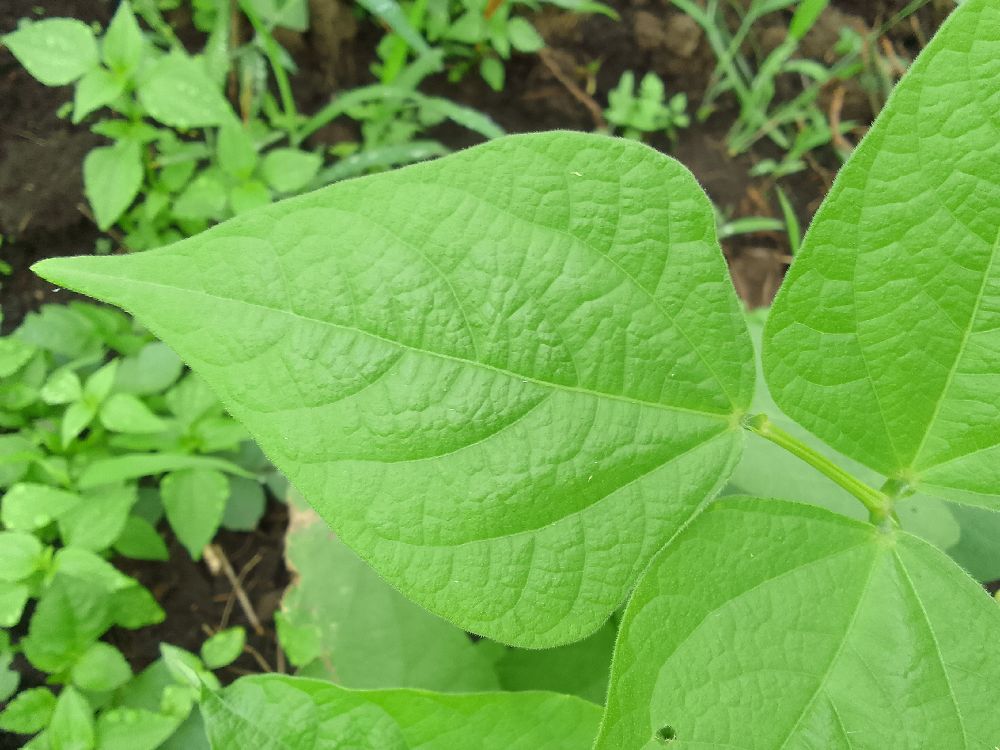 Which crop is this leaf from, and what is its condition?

common bean, healthy
